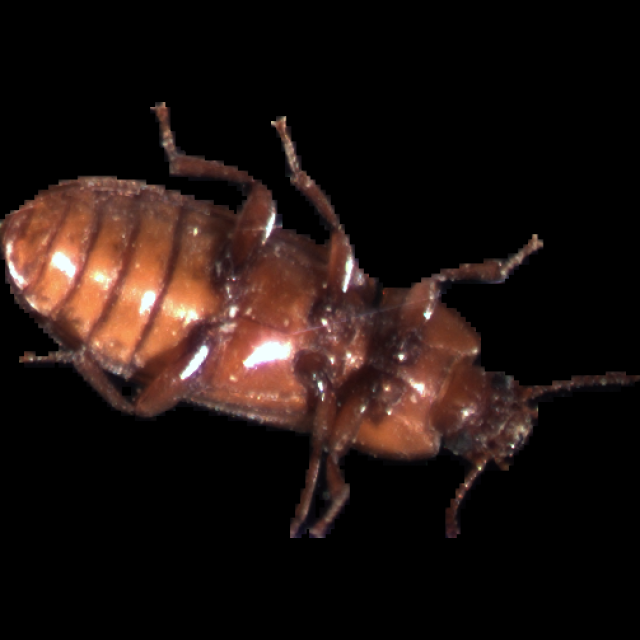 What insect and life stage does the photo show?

mealworm beetle
